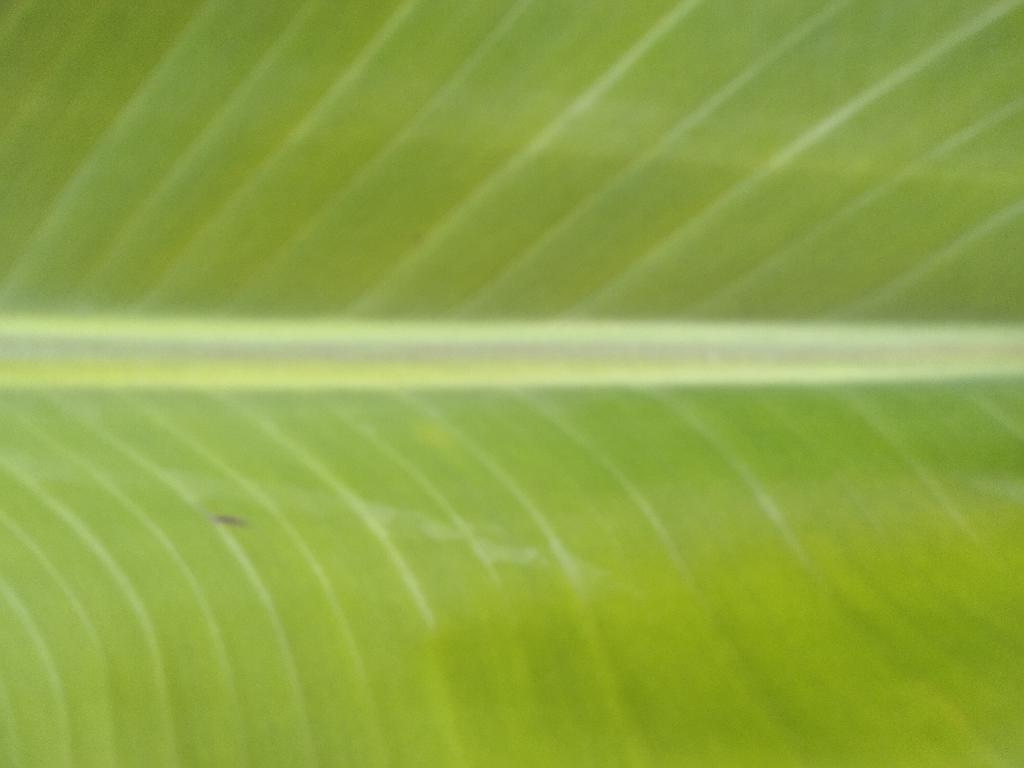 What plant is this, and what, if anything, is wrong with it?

banana, healthy
